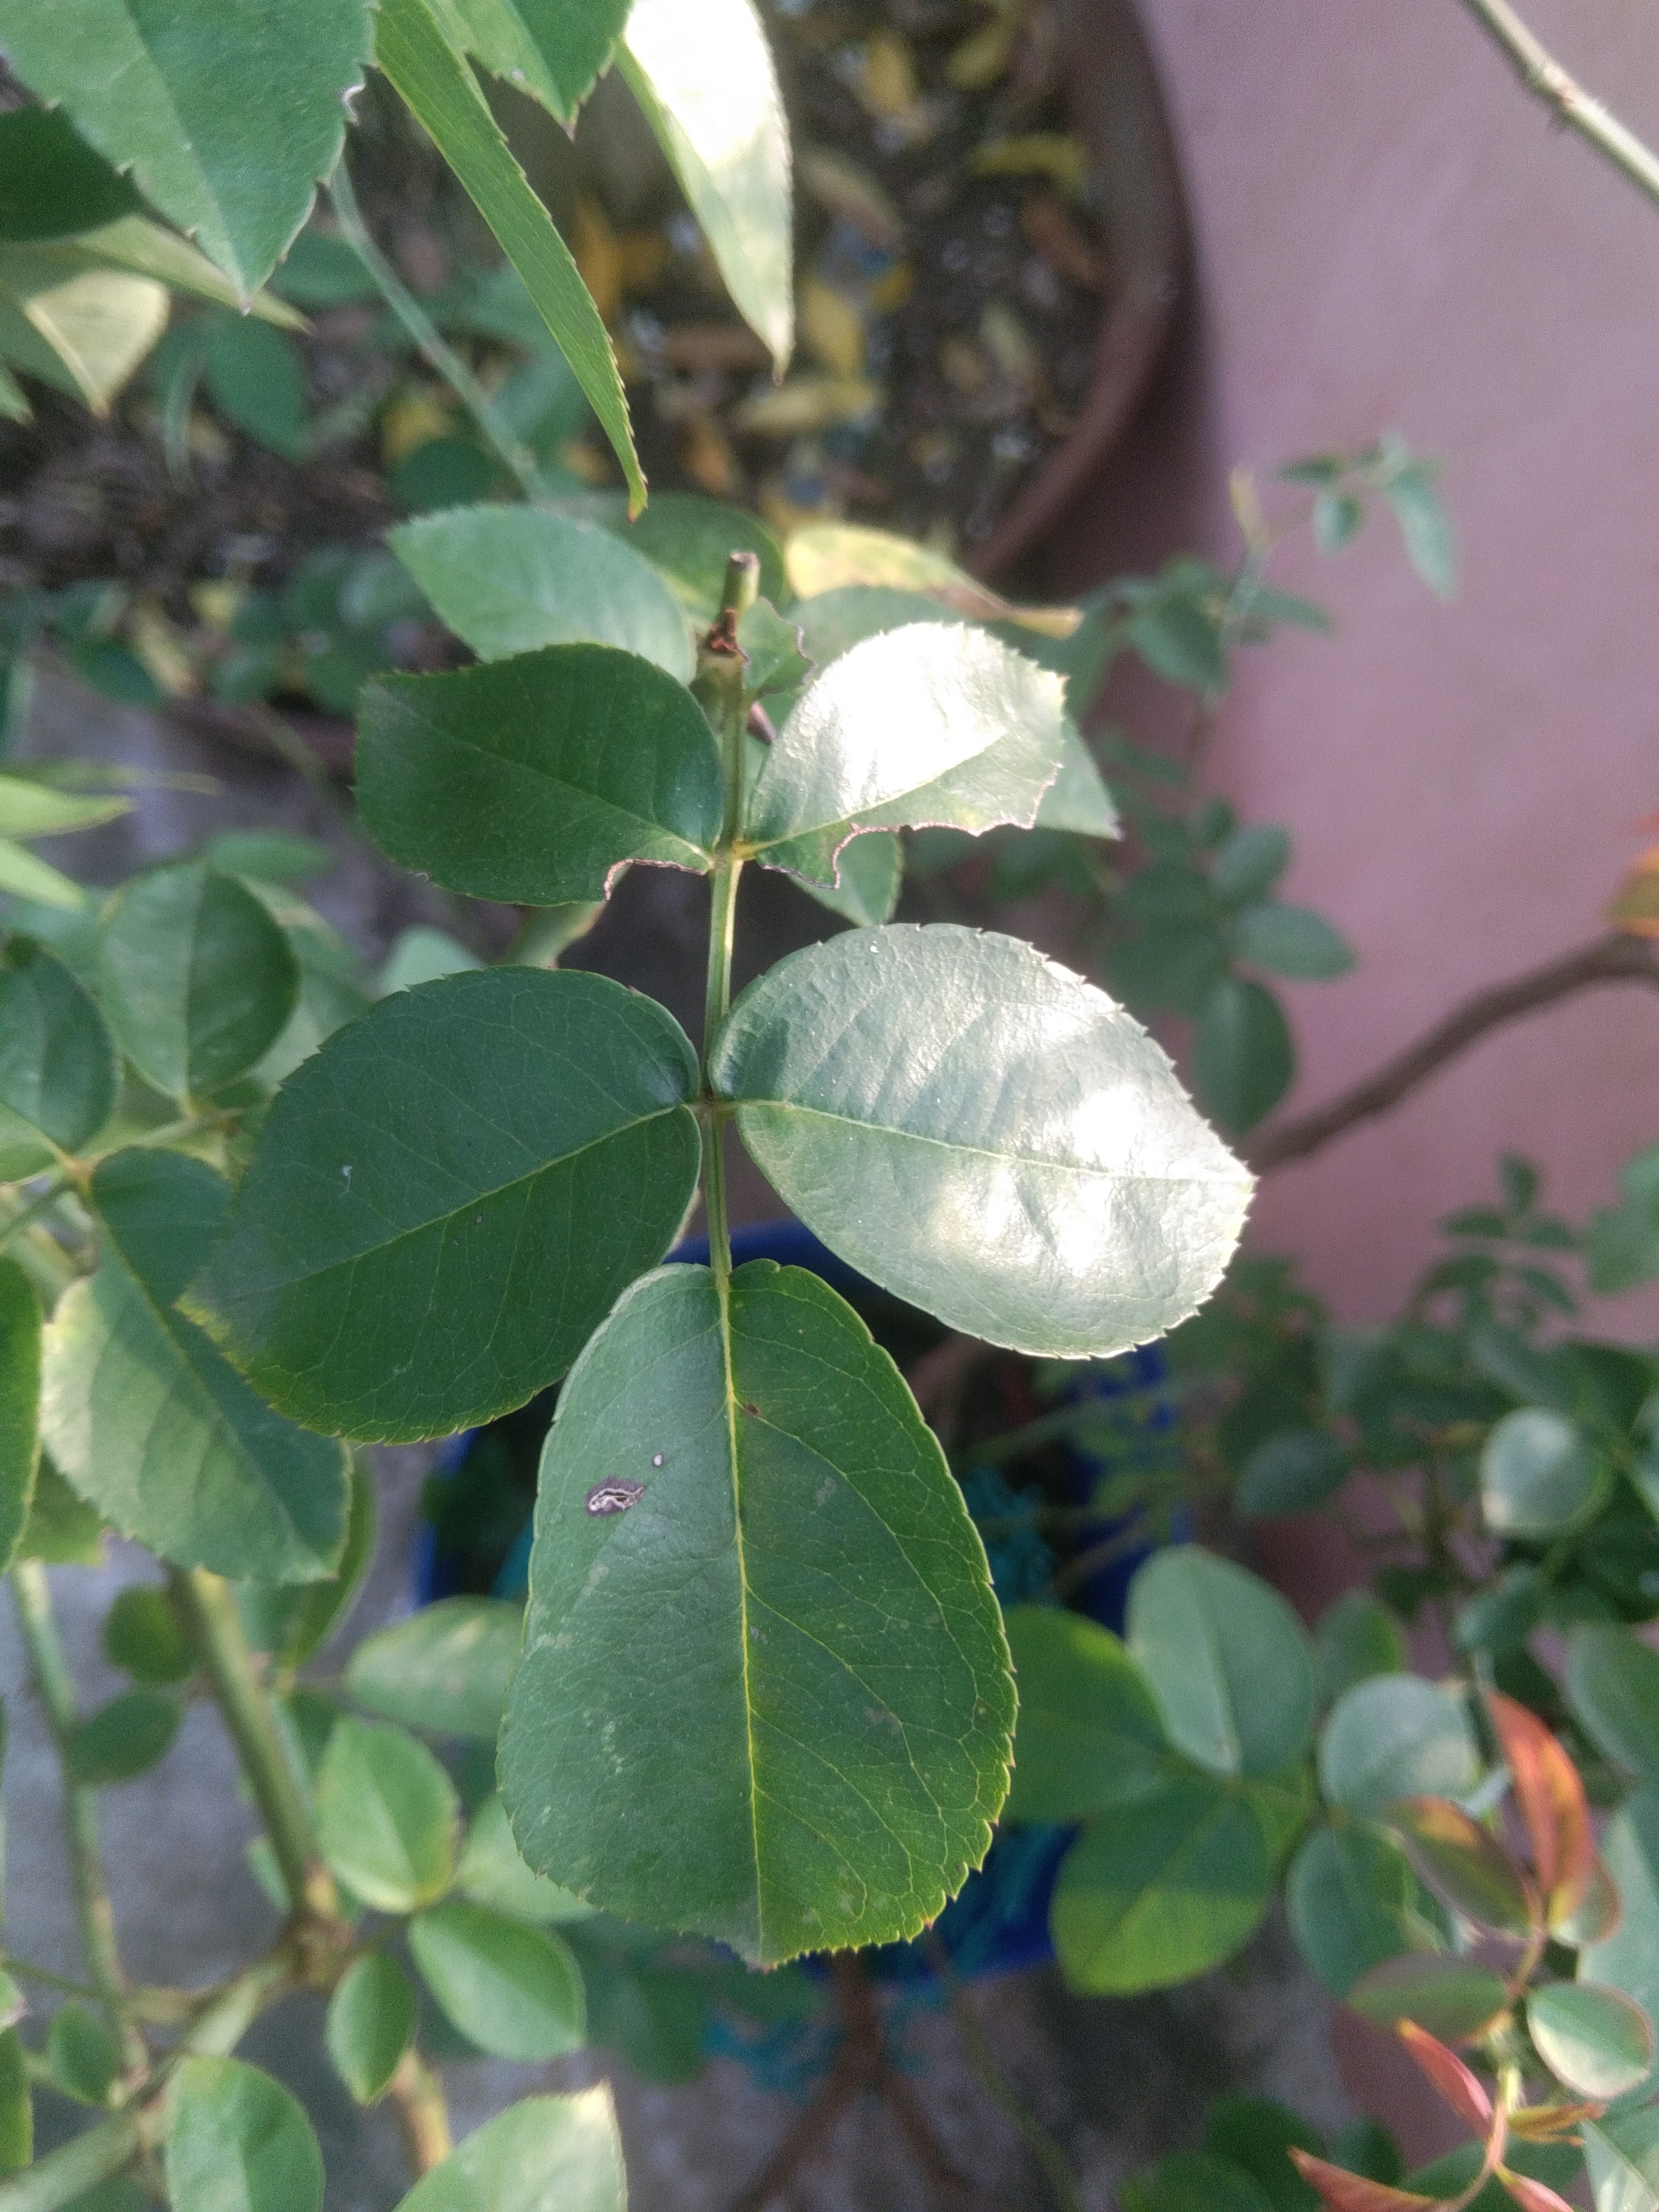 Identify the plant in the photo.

rose
